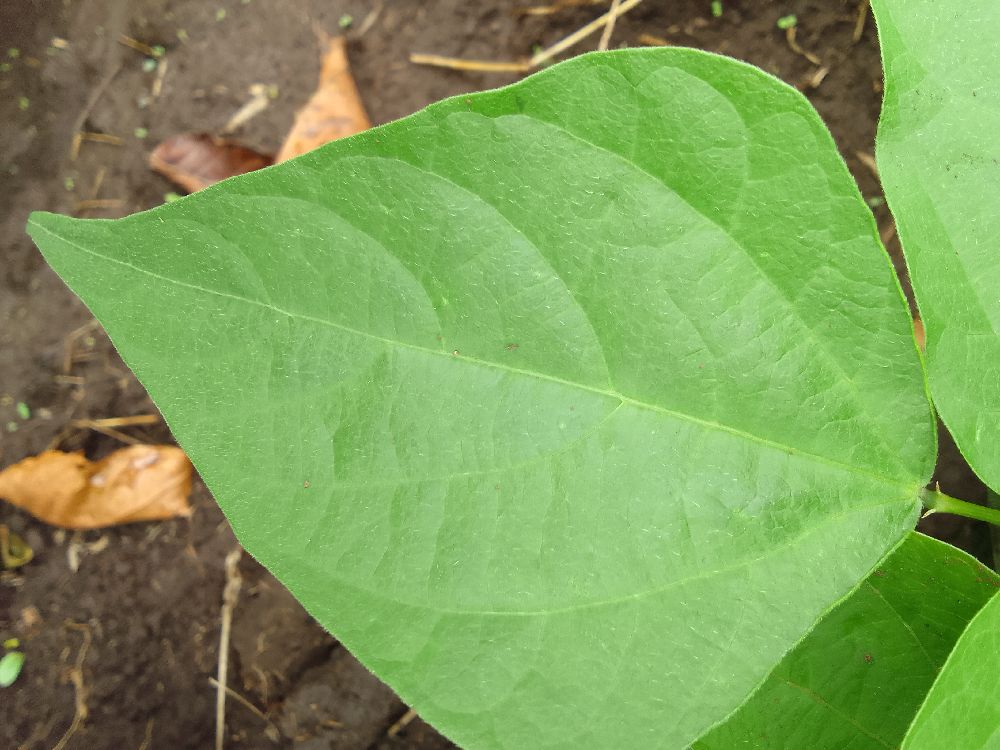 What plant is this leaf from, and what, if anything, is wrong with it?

common bean, healthy
